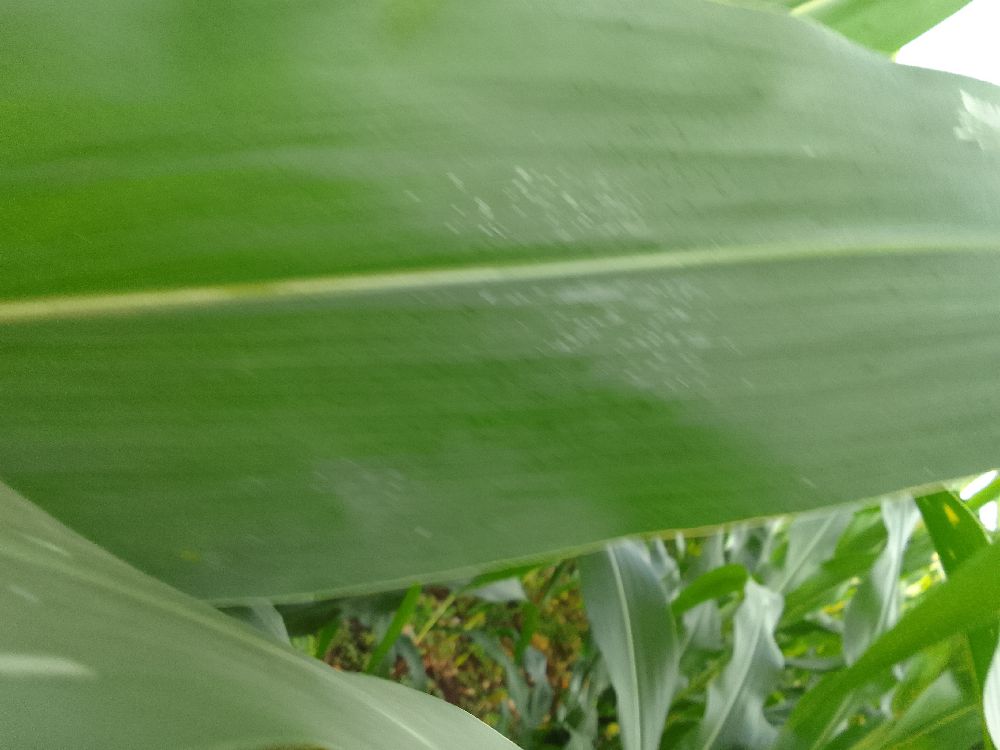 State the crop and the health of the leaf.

maize, healthy
